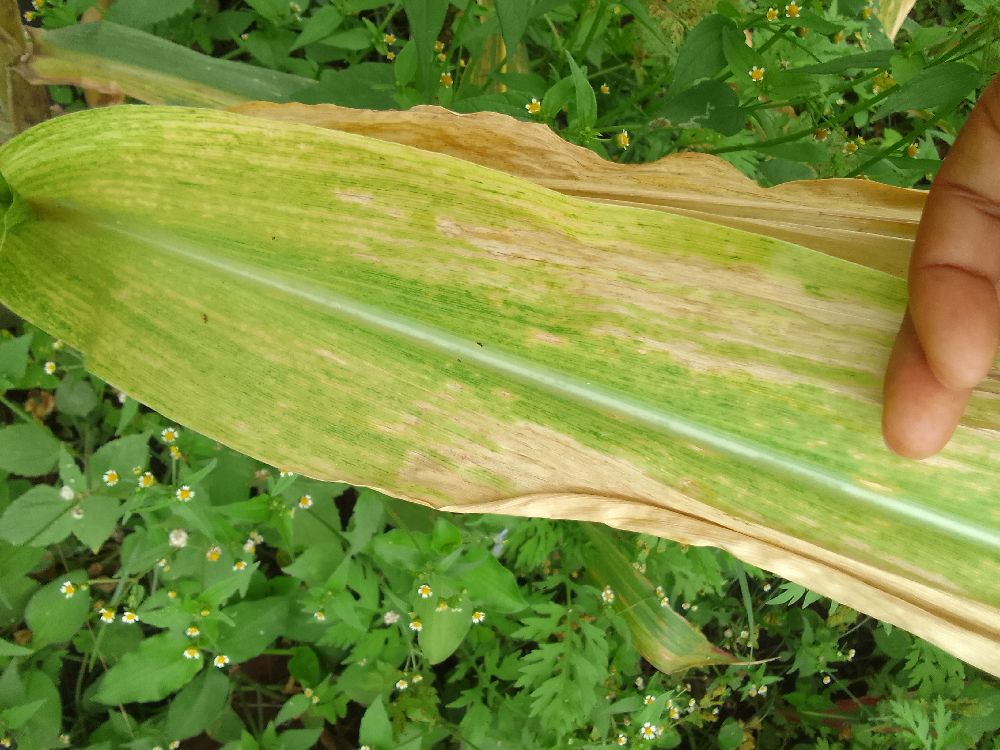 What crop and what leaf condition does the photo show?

maize, maize lethal necrosis
